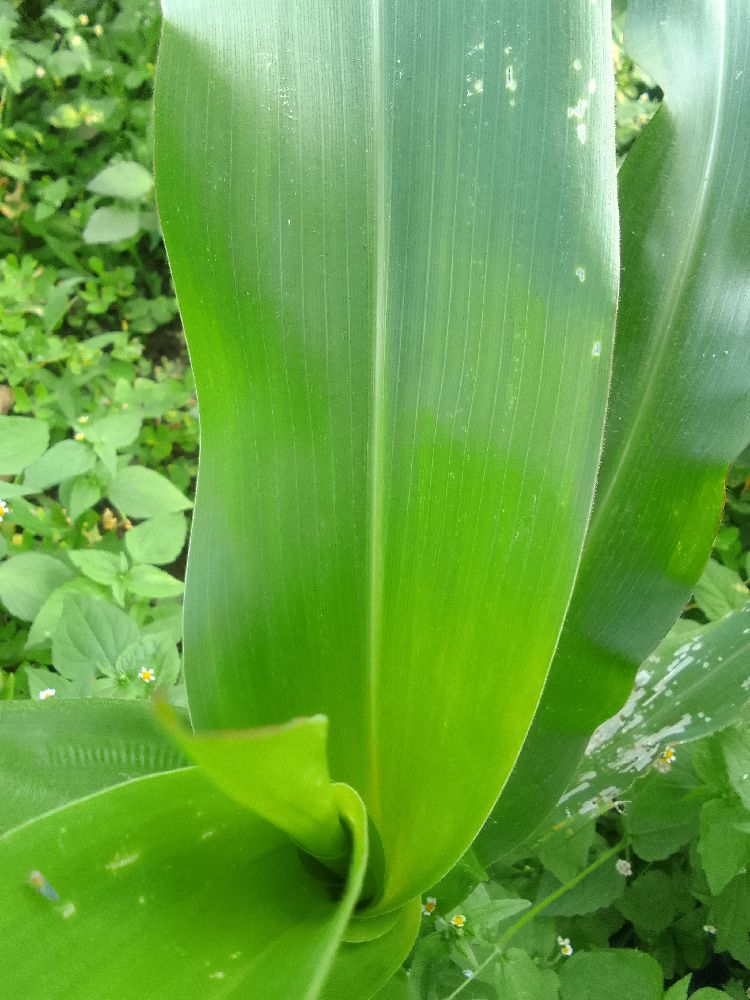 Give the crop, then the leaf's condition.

maize, healthy
